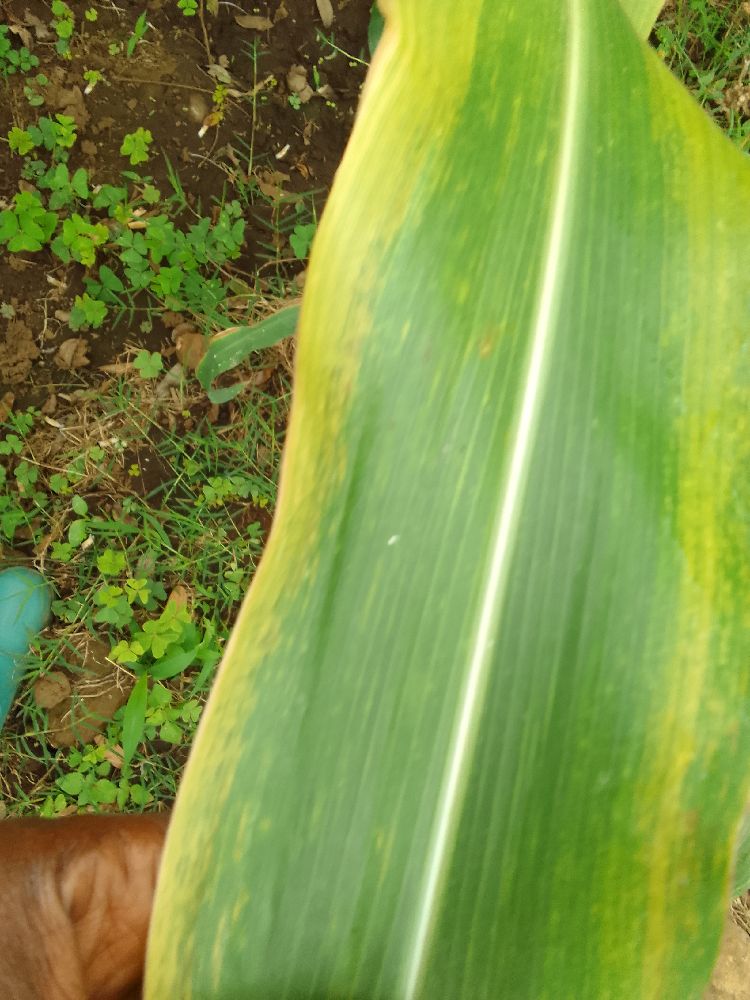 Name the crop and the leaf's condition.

maize, maize lethal necrosis
